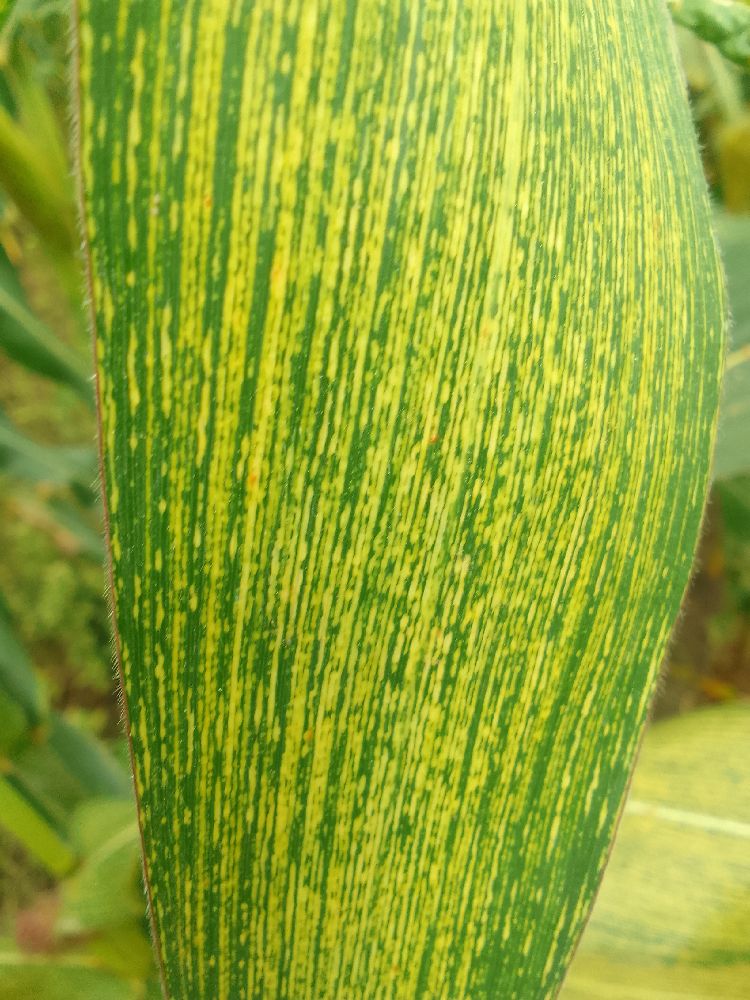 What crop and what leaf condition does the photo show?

maize, maize streak virus
